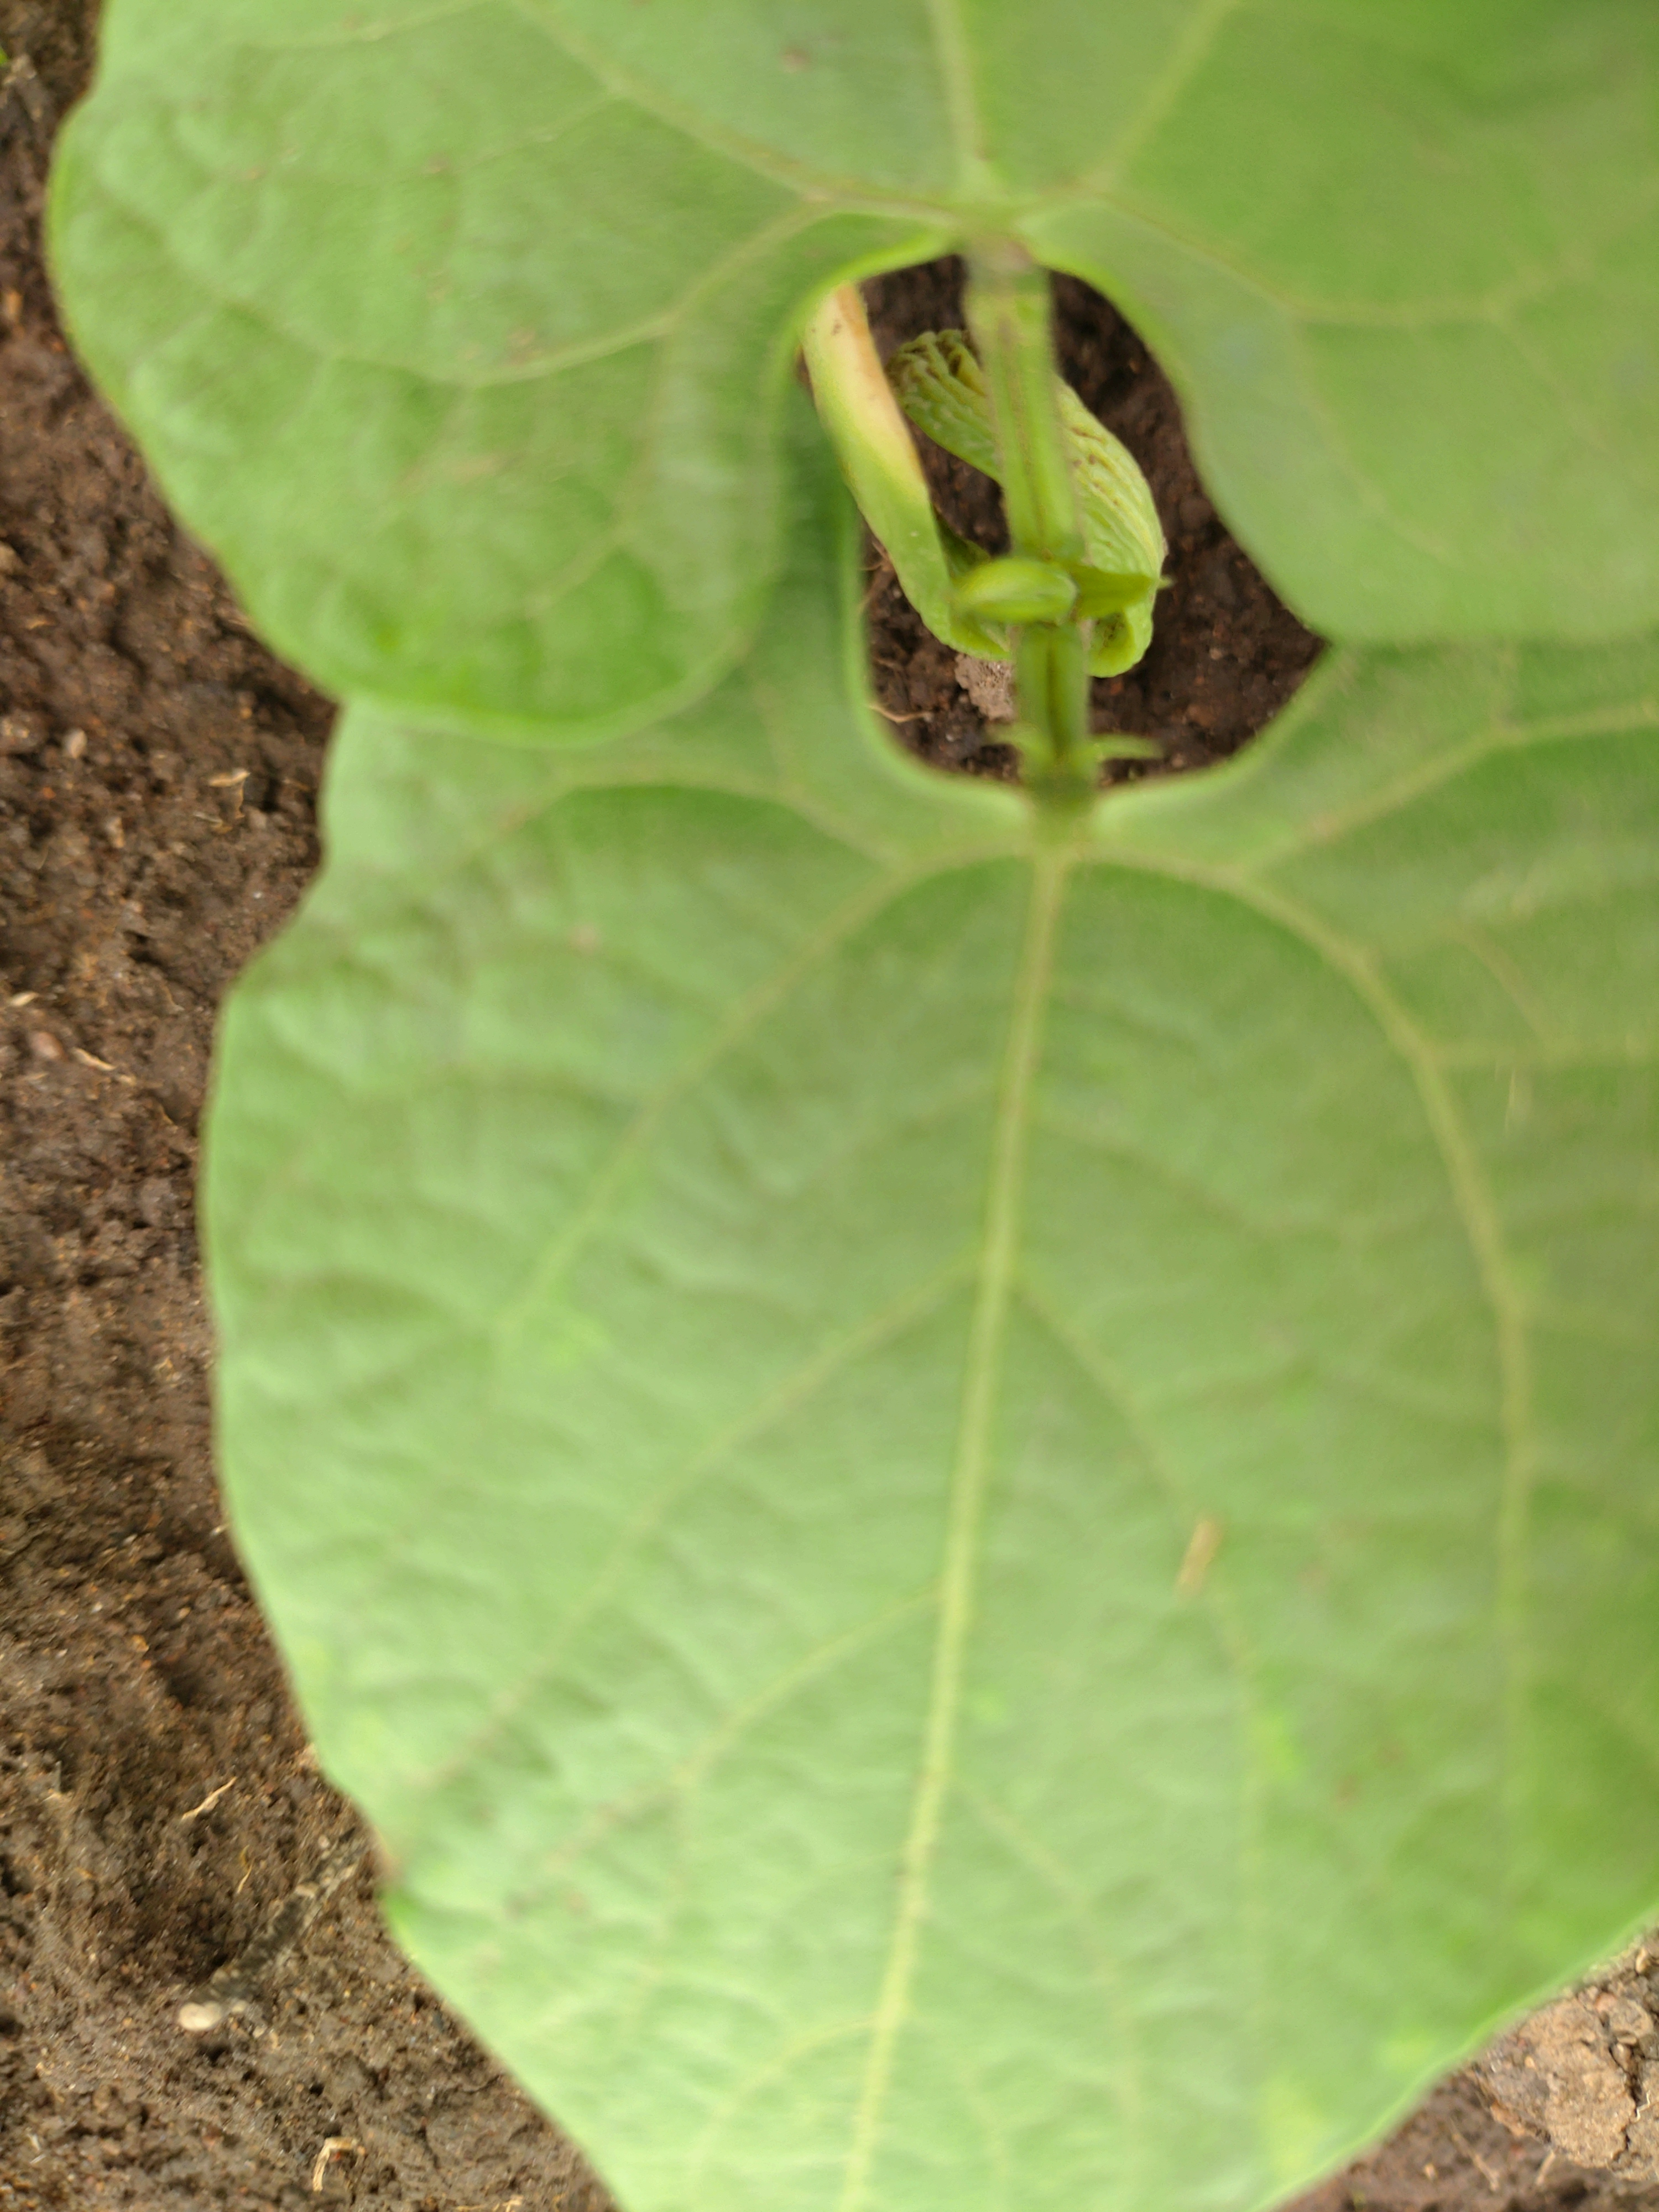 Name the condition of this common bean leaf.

healthy
